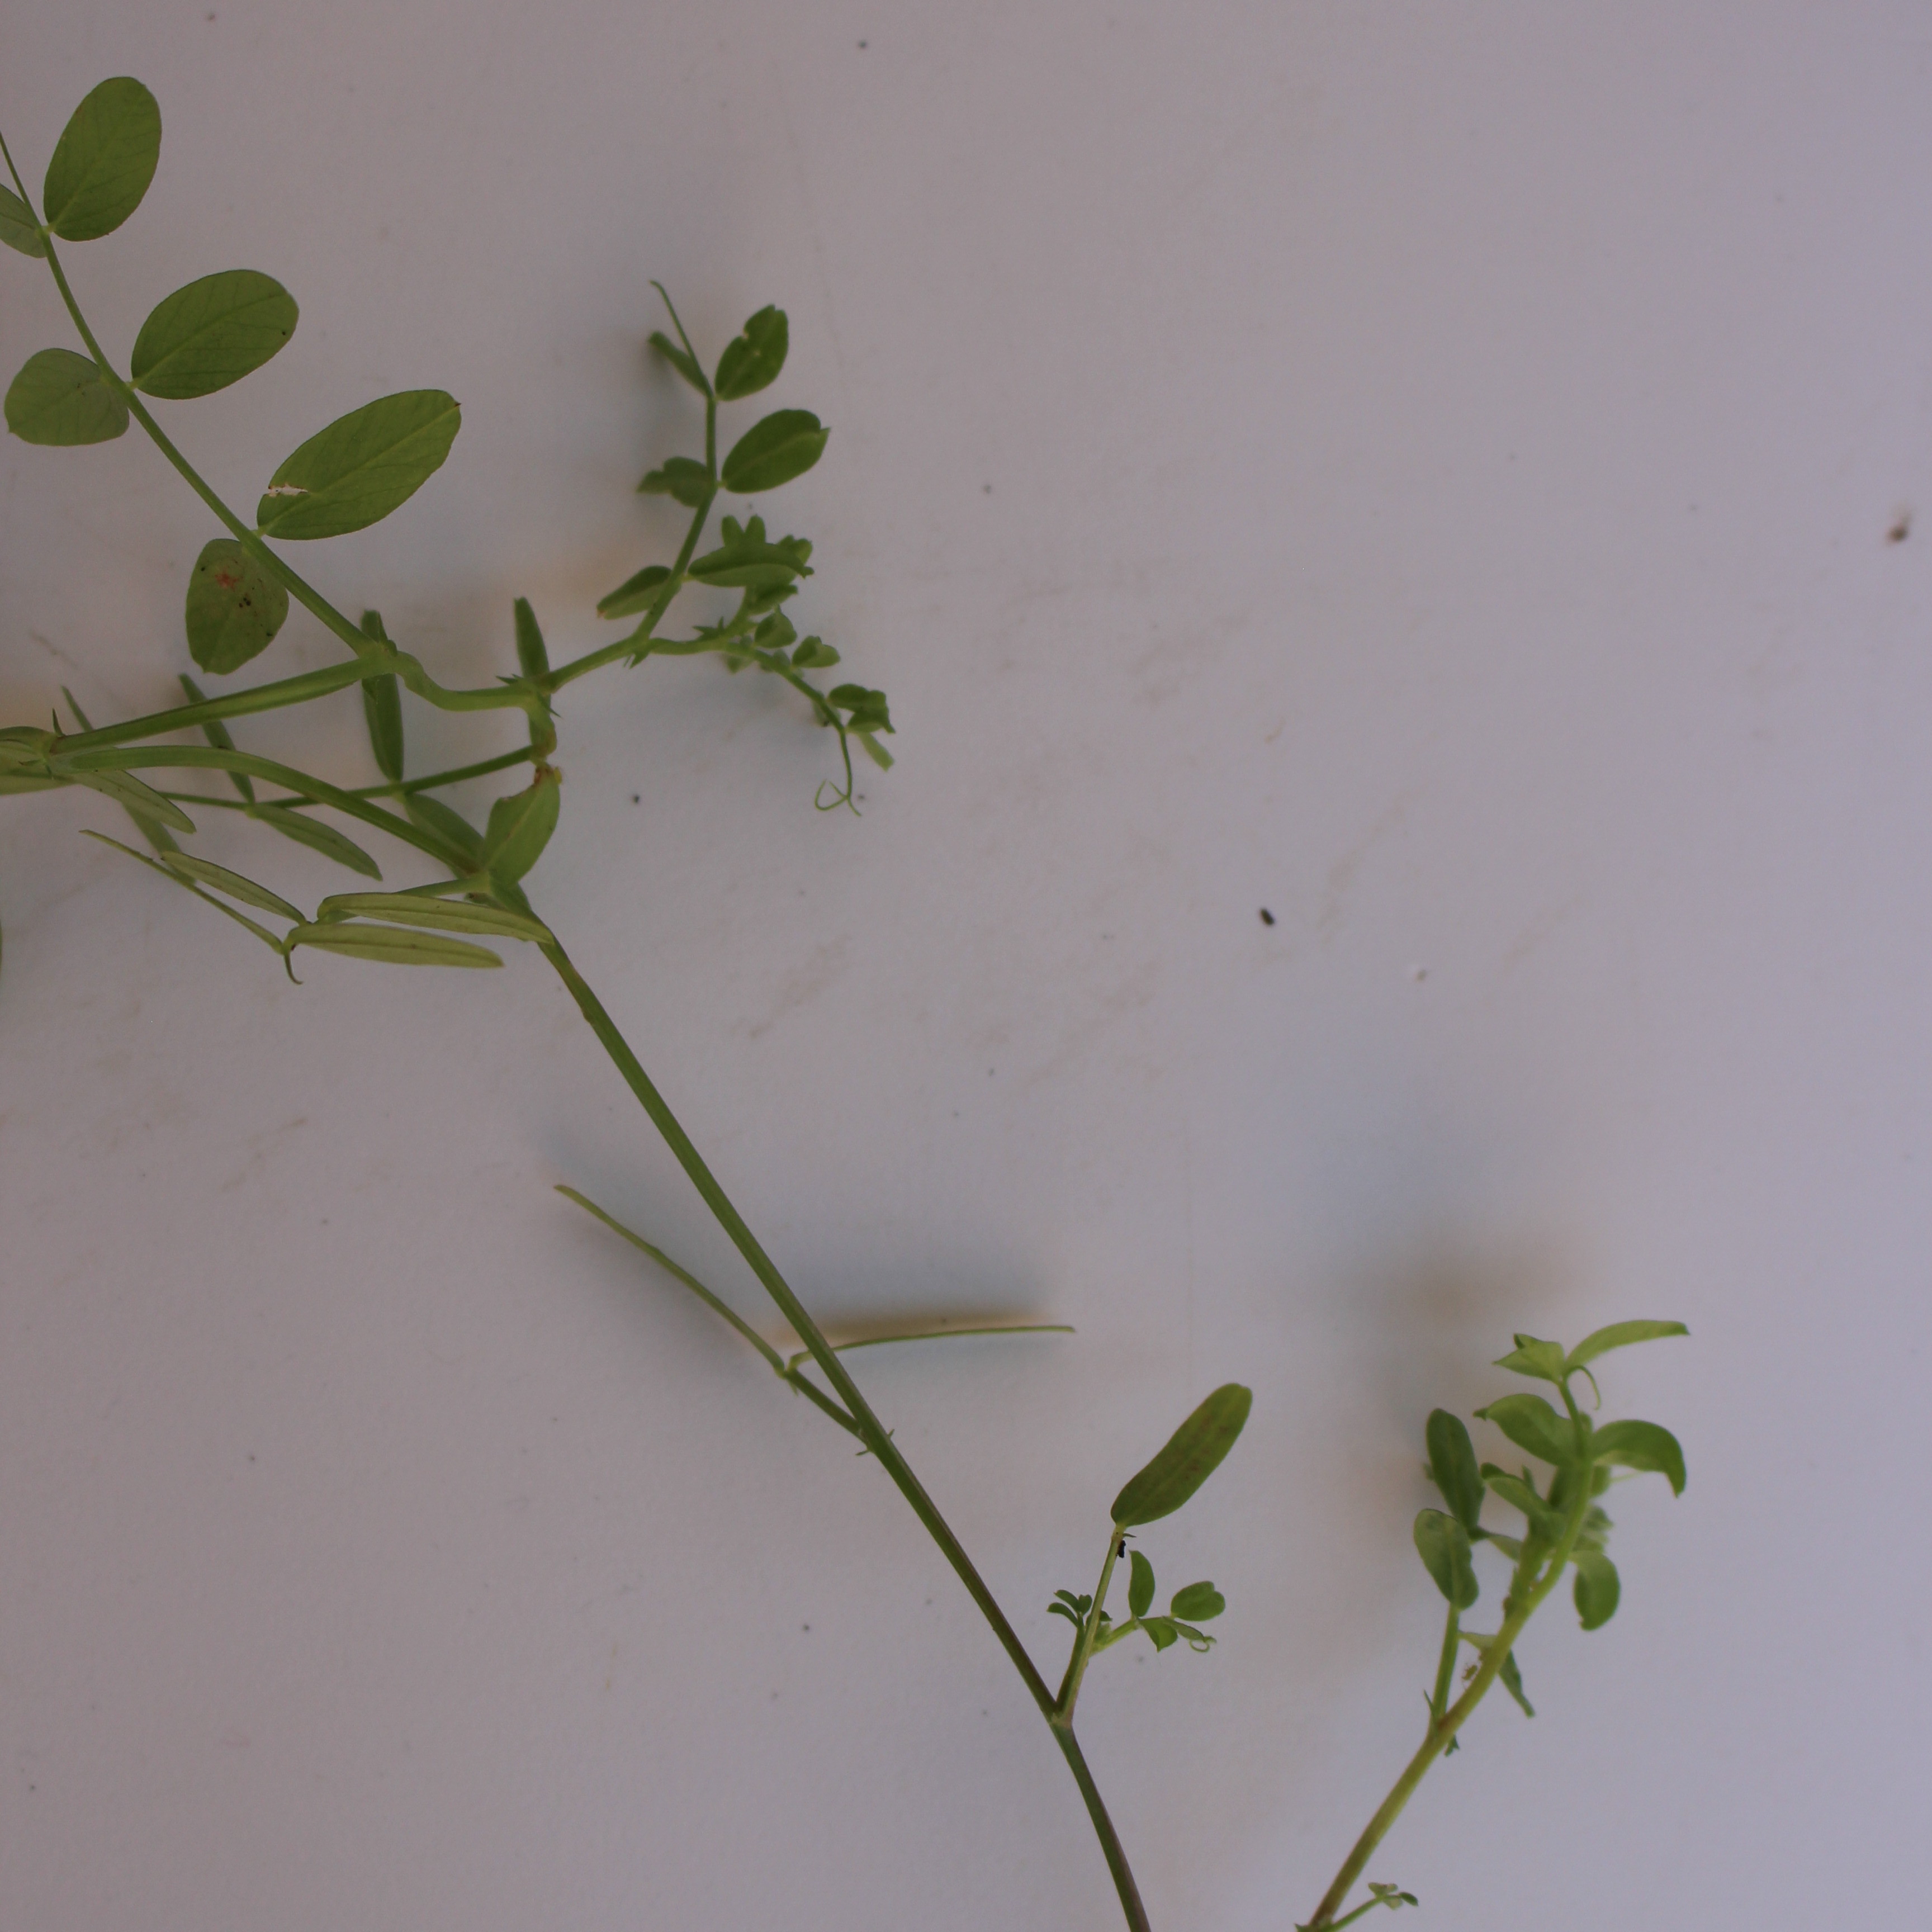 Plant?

Vicia sativa
